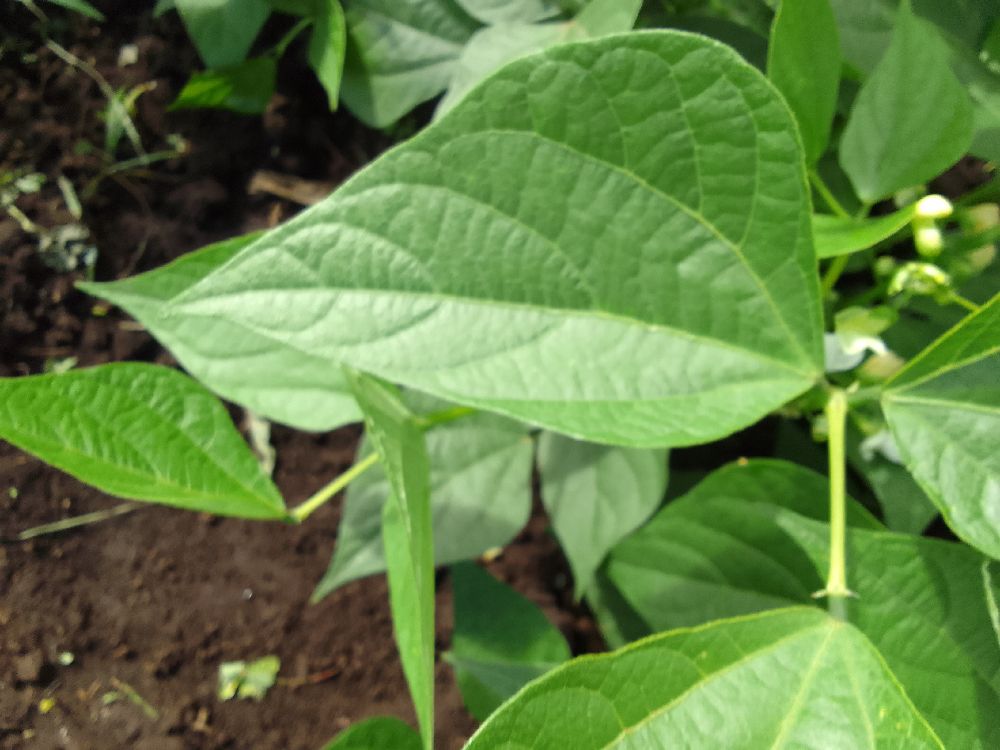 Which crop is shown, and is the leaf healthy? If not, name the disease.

common bean, healthy
